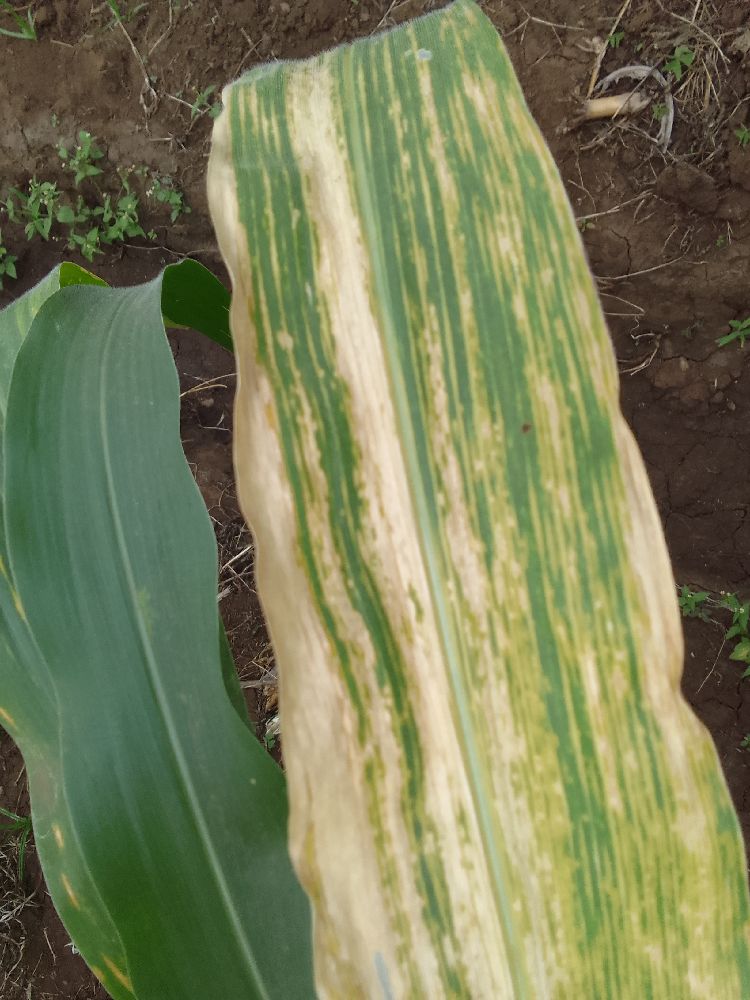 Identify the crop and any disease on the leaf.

maize, maize lethal necrosis
